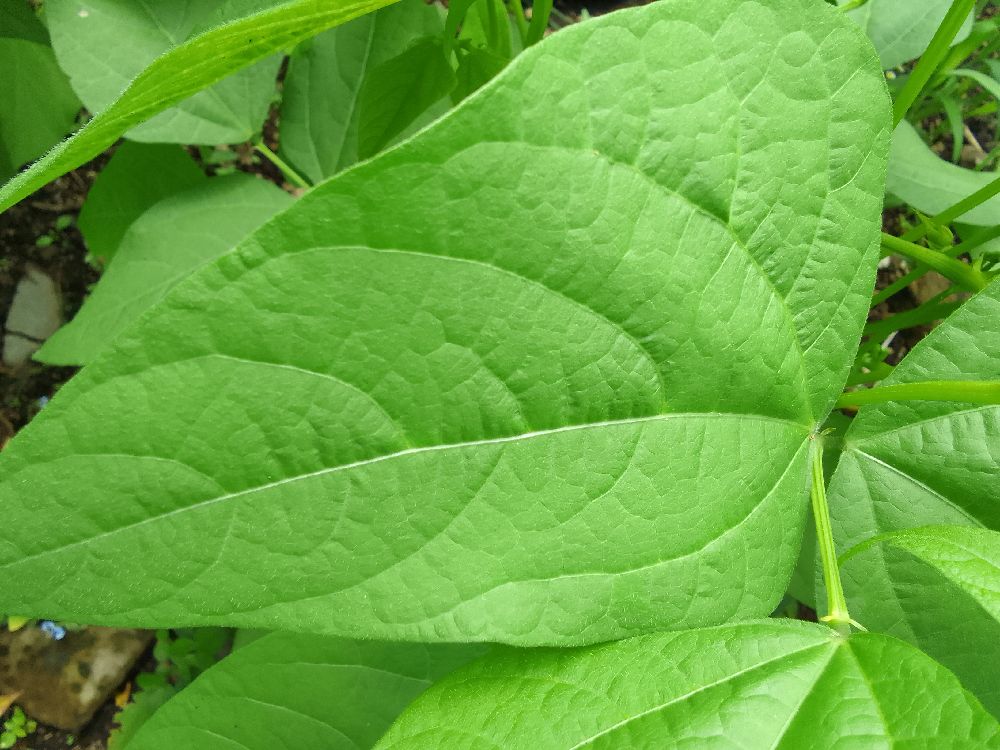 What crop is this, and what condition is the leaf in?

common bean, healthy
